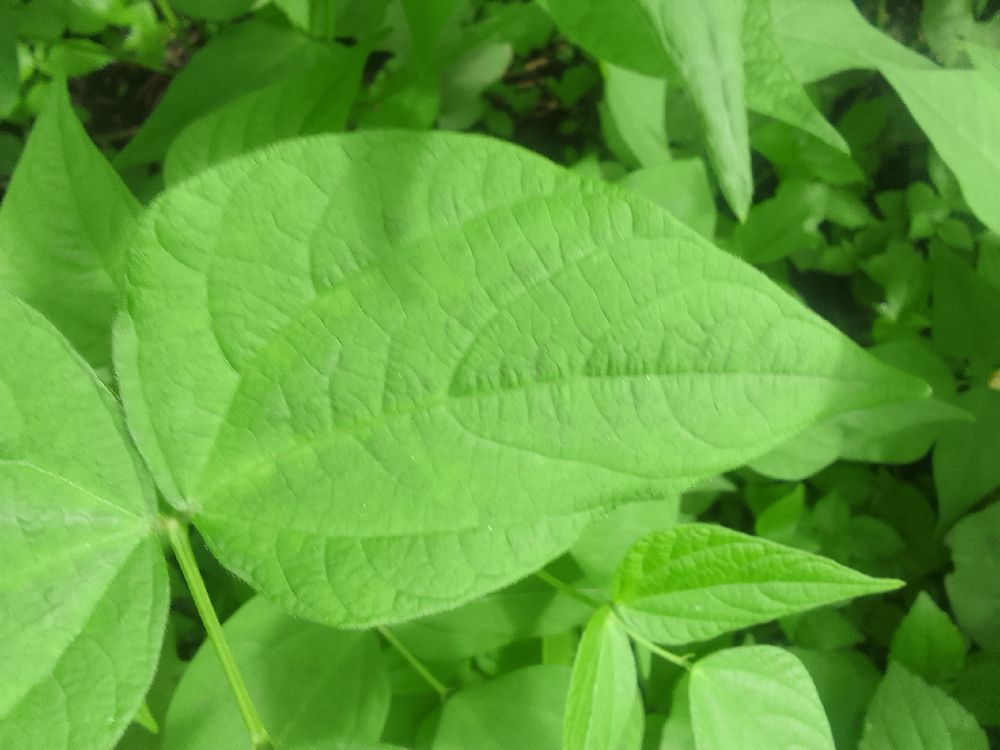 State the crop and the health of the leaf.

common bean, healthy
